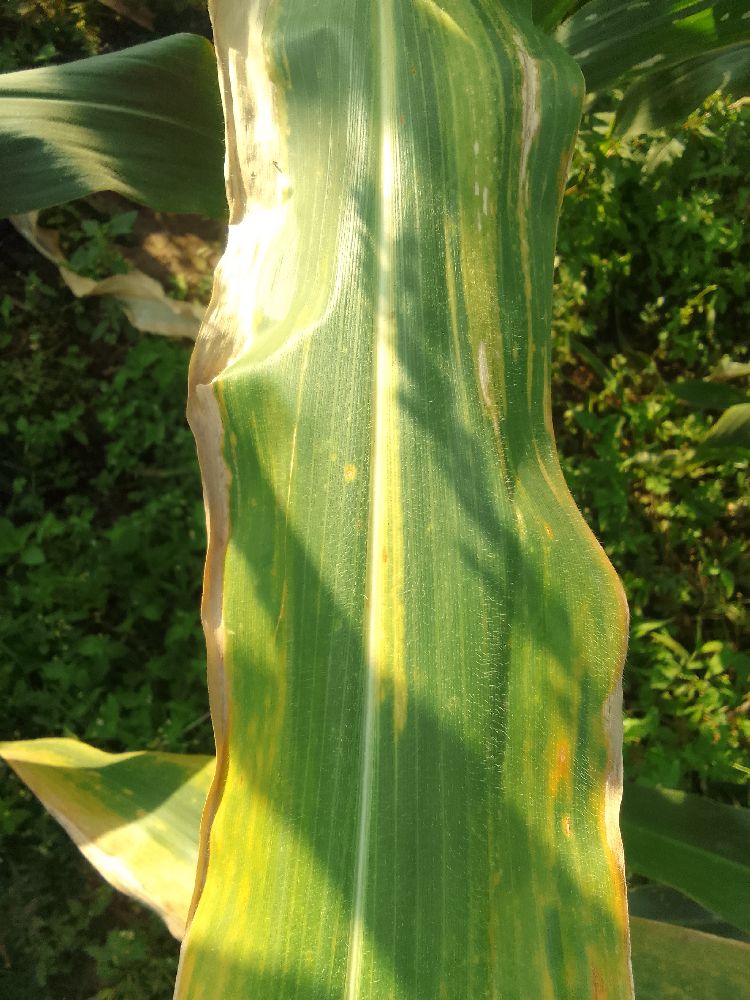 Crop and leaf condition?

maize, maize lethal necrosis
